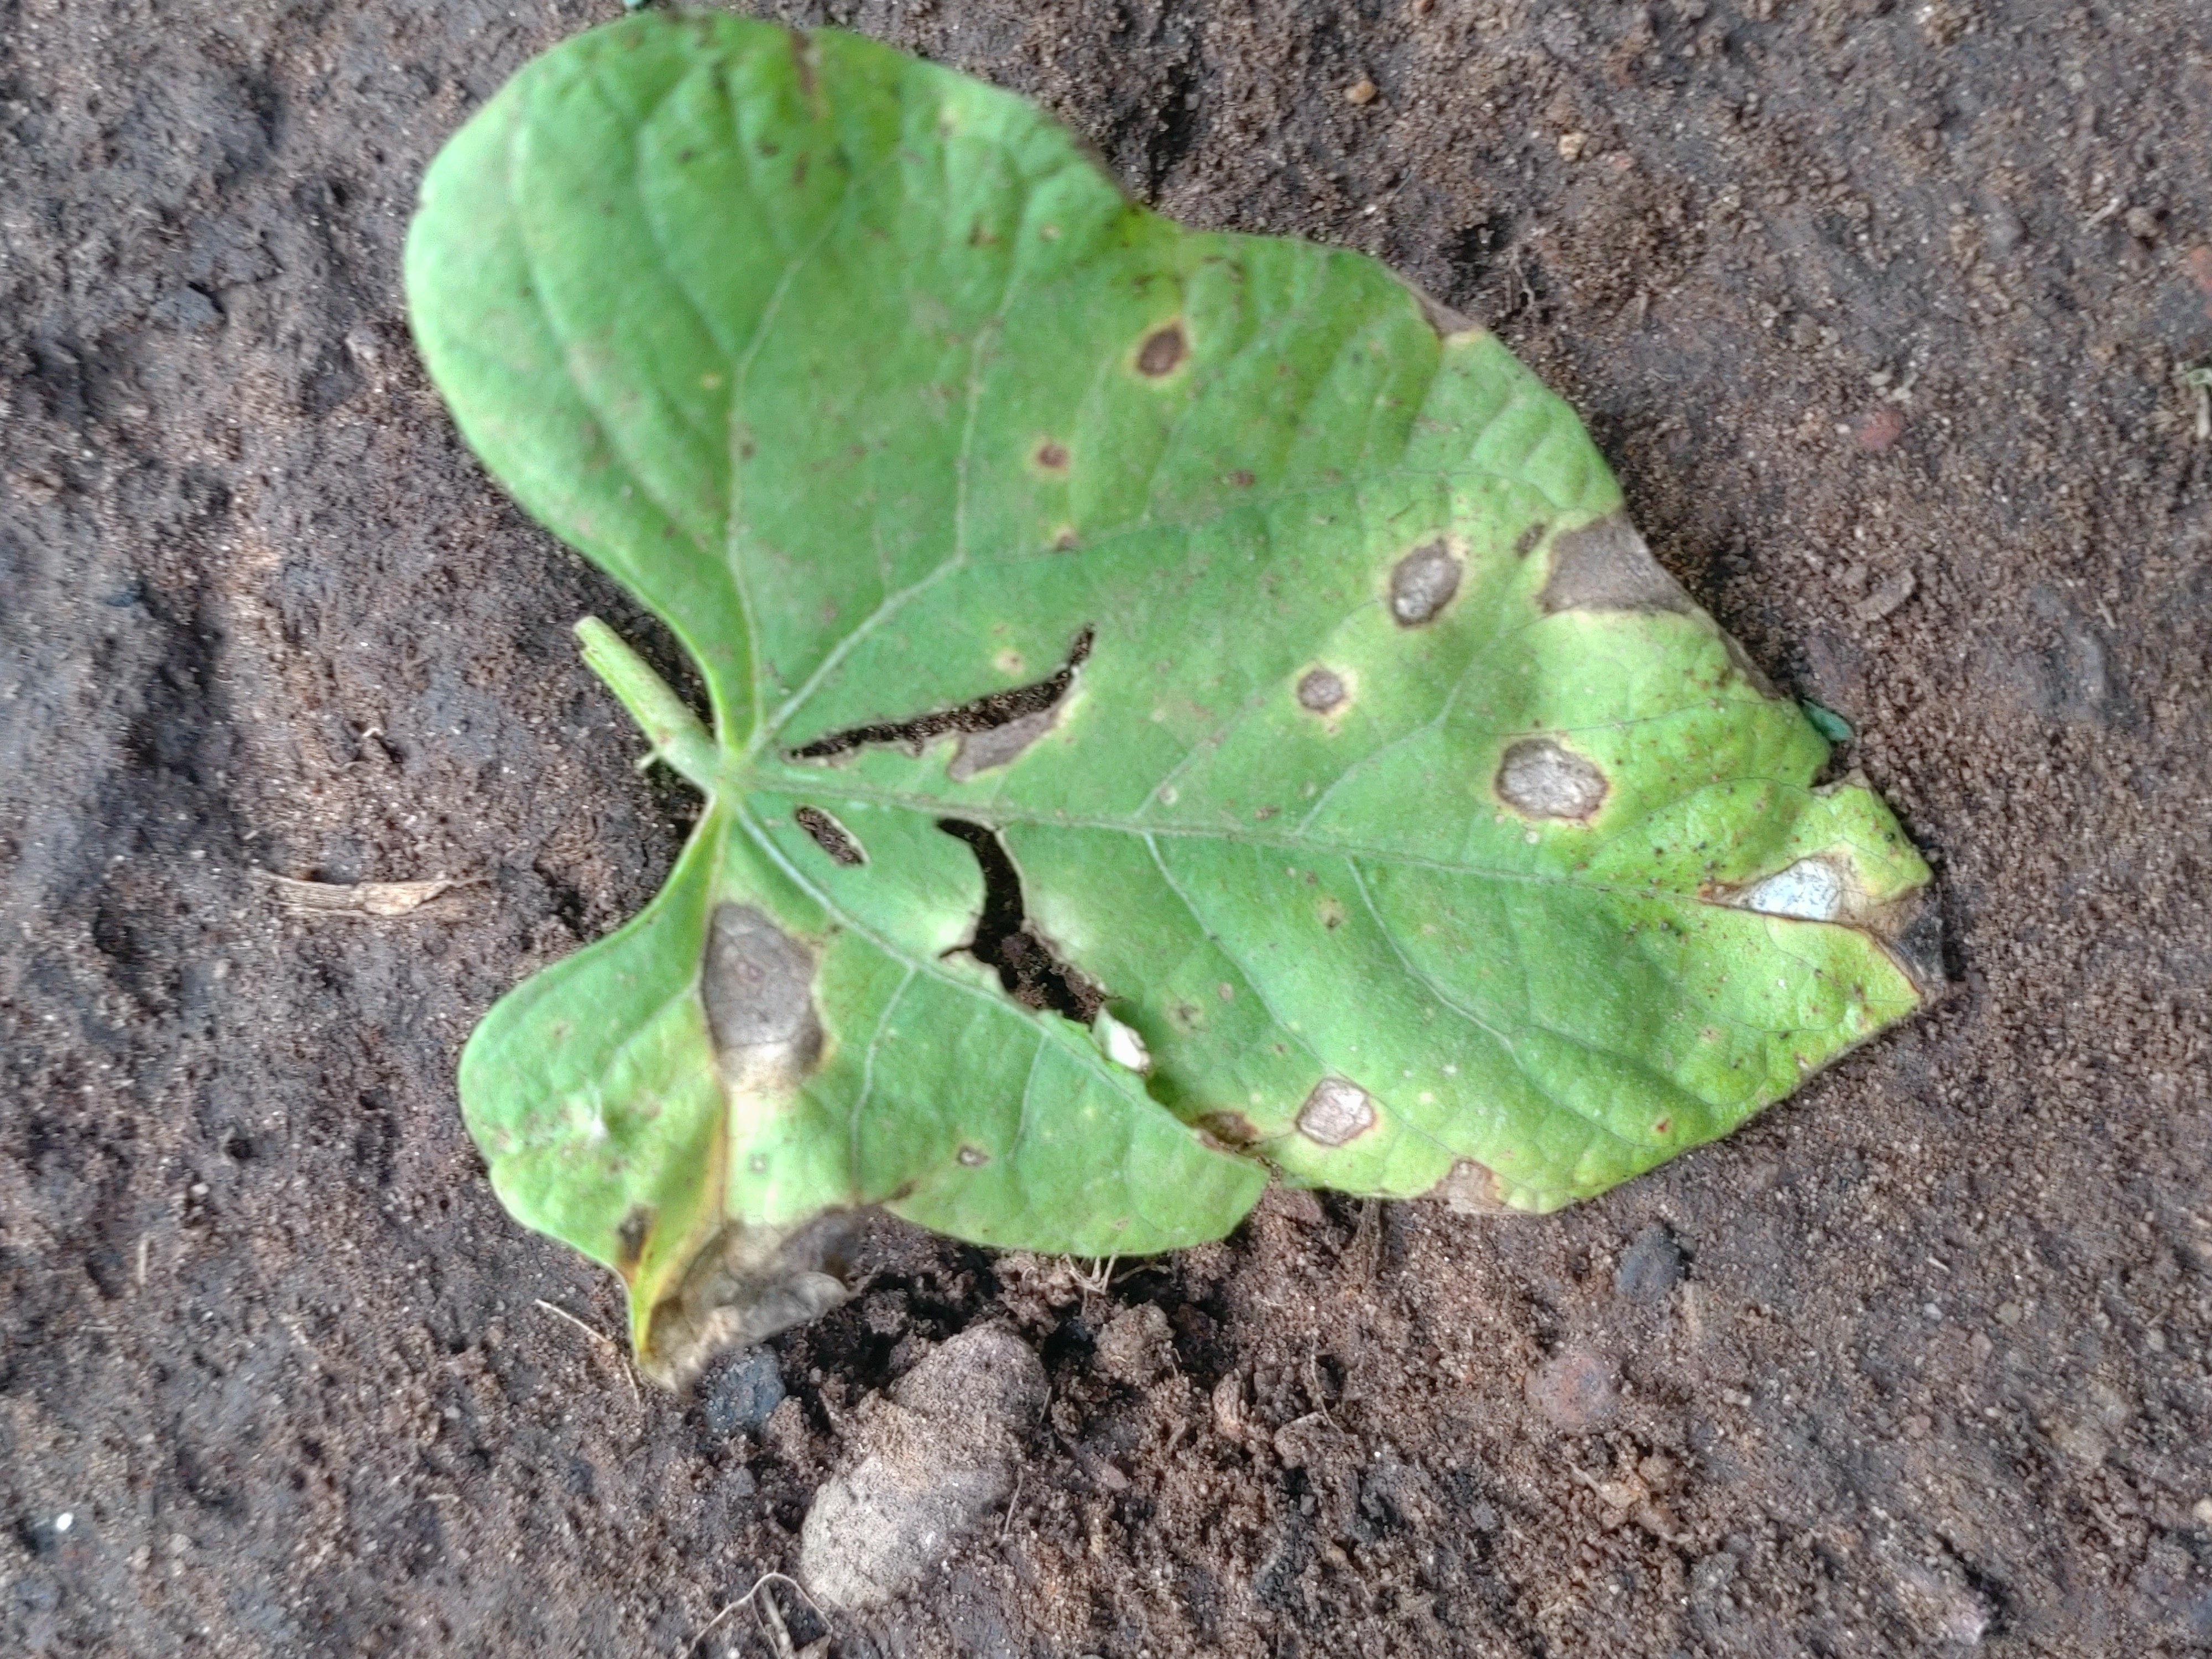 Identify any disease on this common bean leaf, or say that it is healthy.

anthracnose
